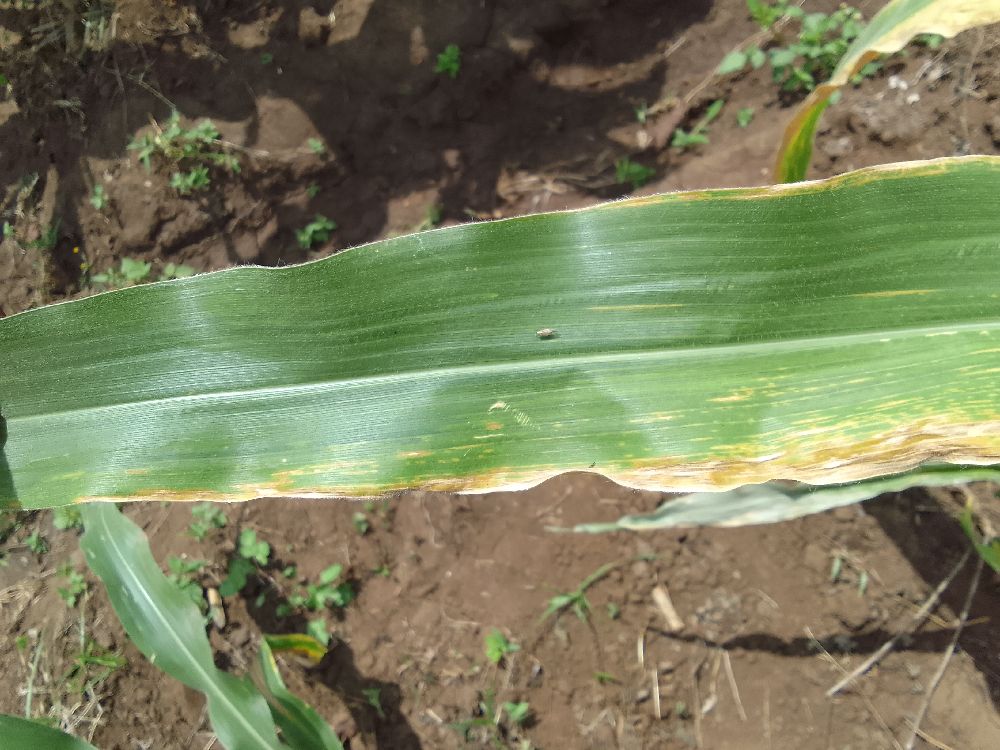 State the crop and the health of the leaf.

maize, maize lethal necrosis
